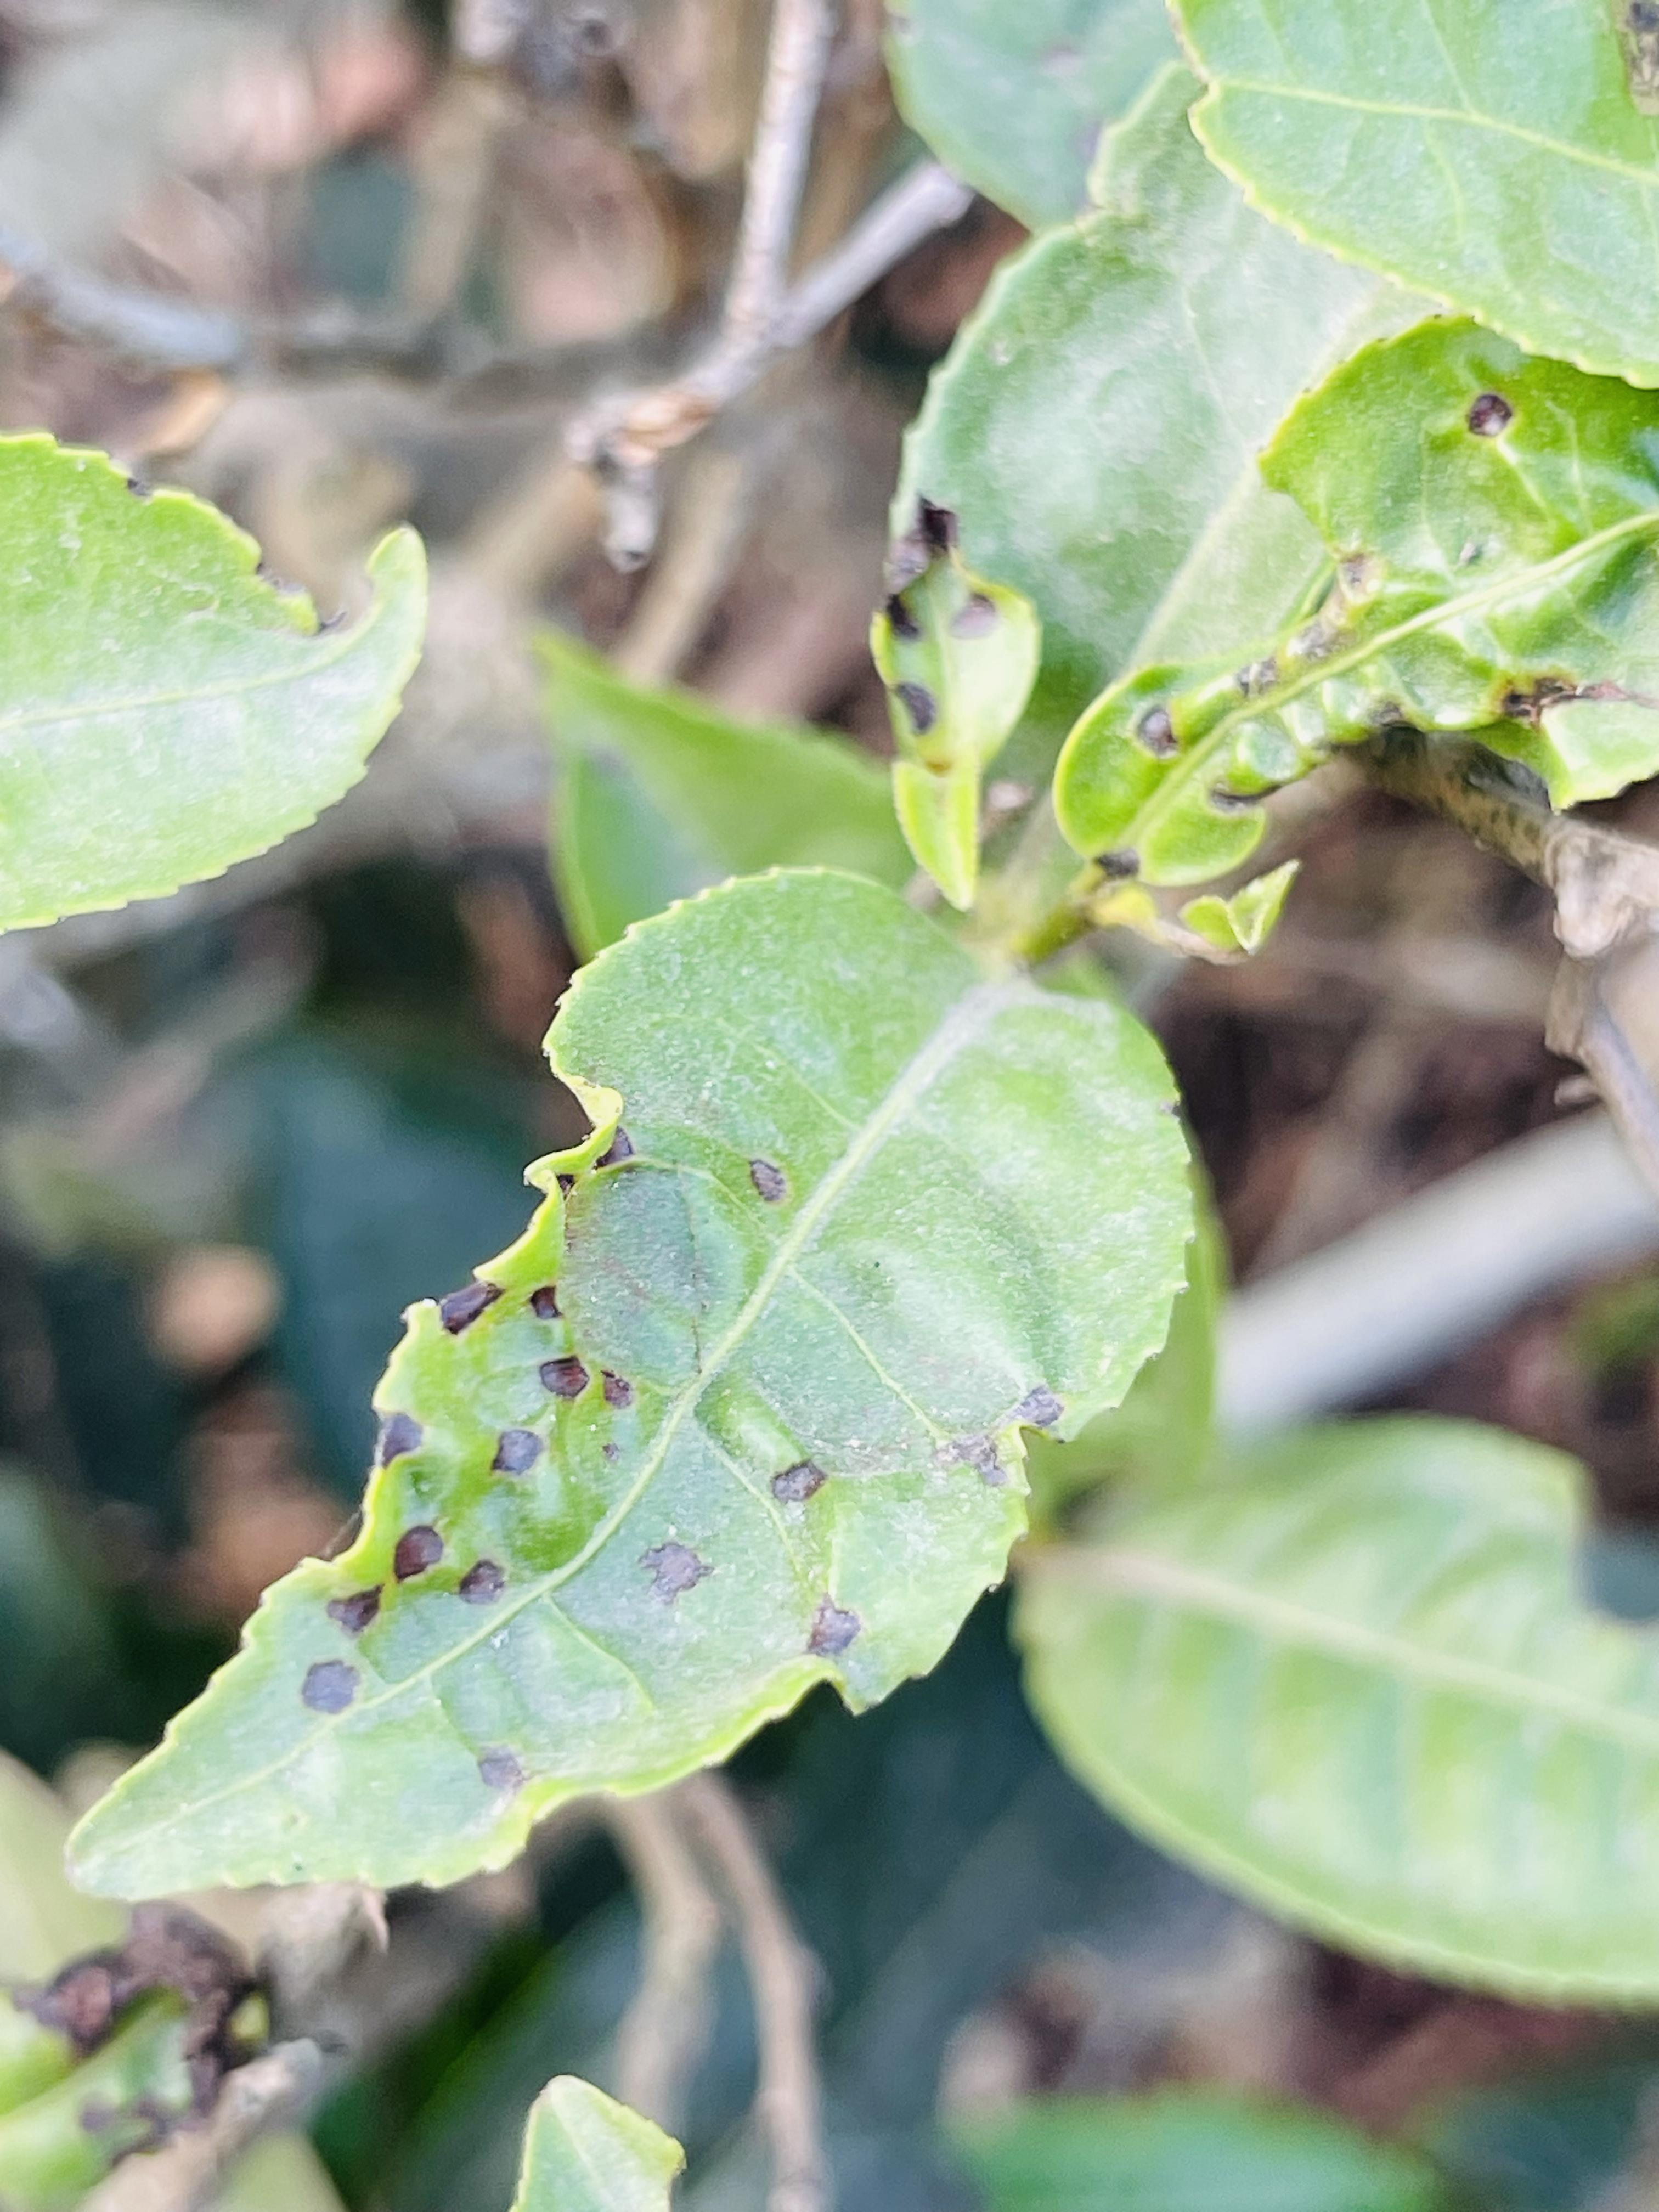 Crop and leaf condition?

tea, helopeltis
